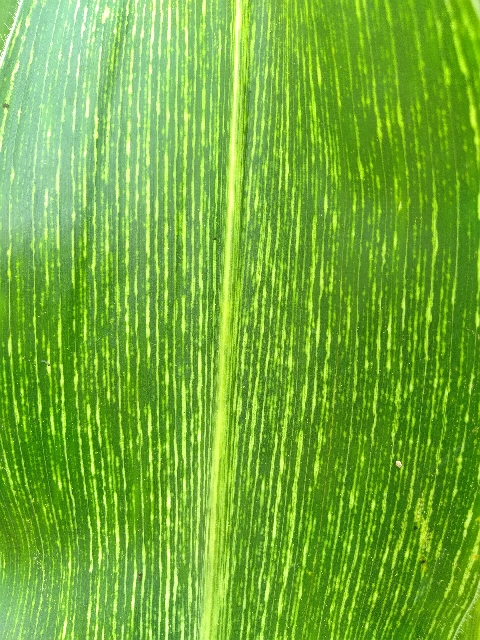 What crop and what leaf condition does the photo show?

maize, maize streak virus
